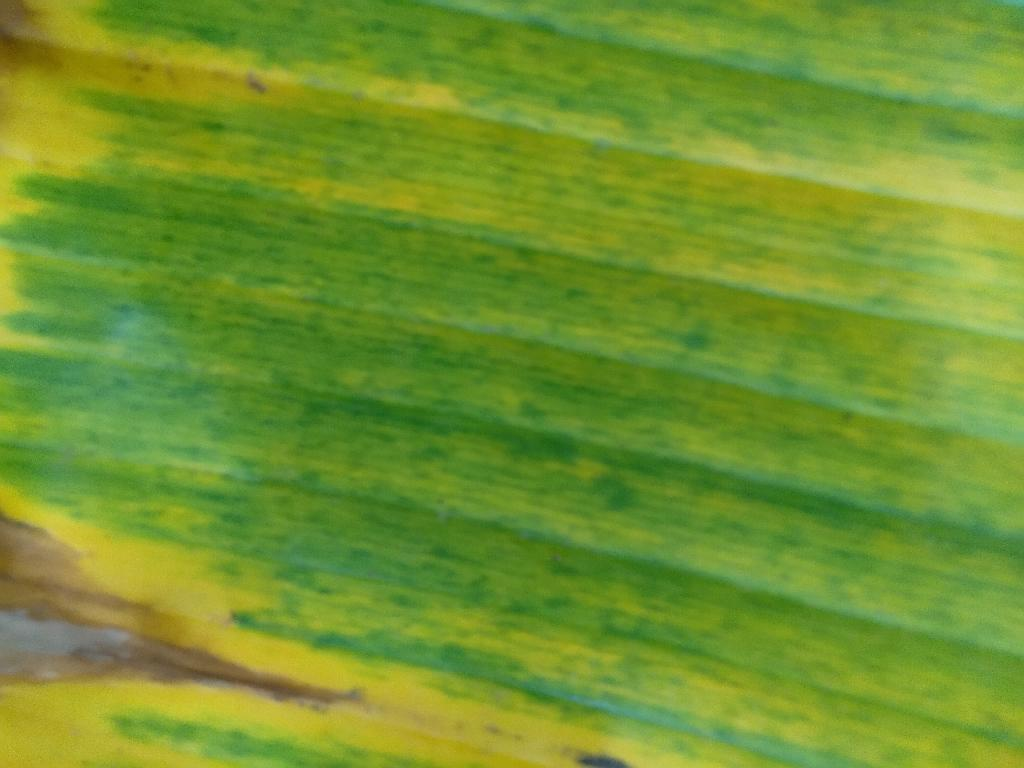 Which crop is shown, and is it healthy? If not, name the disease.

banana, fusarium wilt race 1
